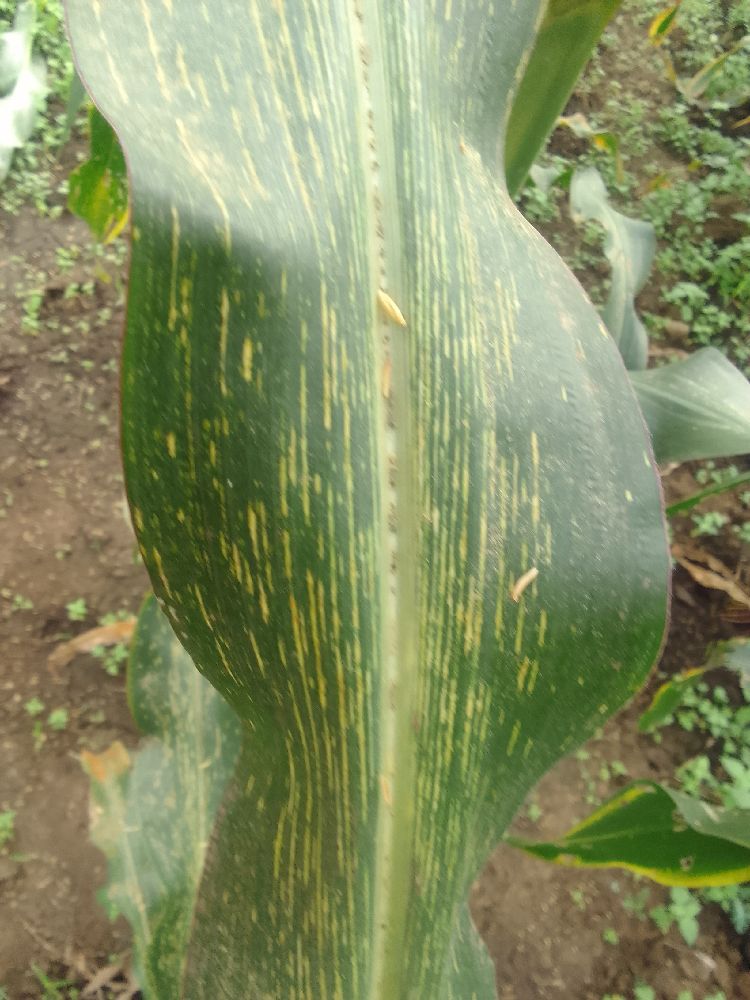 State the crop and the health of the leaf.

maize, maize streak virus
